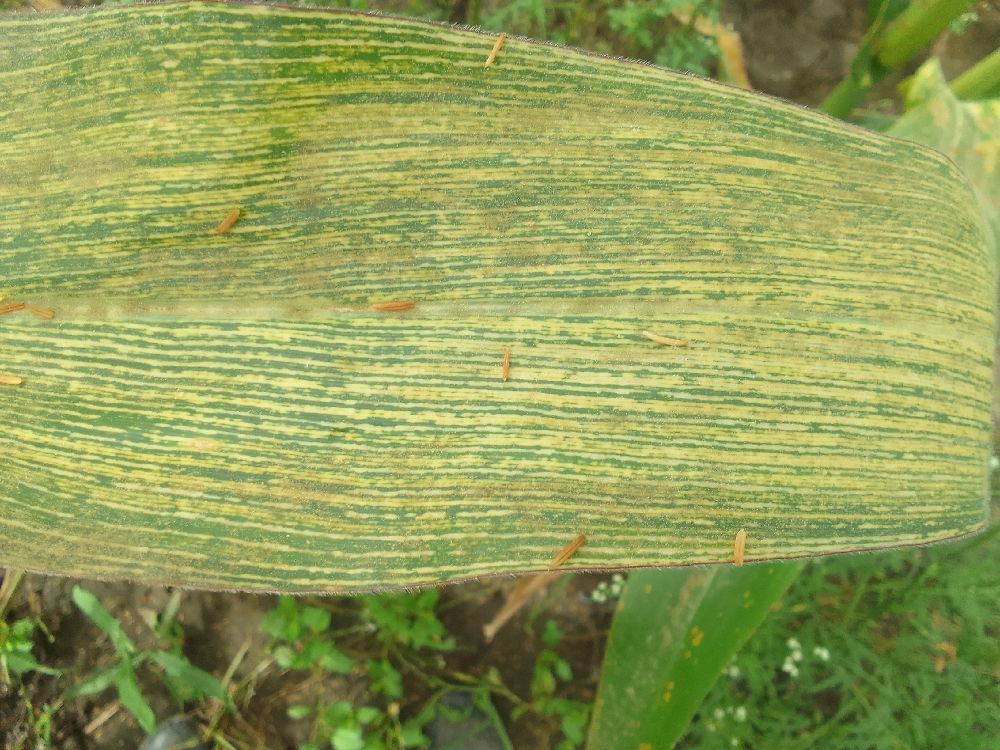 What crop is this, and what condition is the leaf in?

maize, maize streak virus
